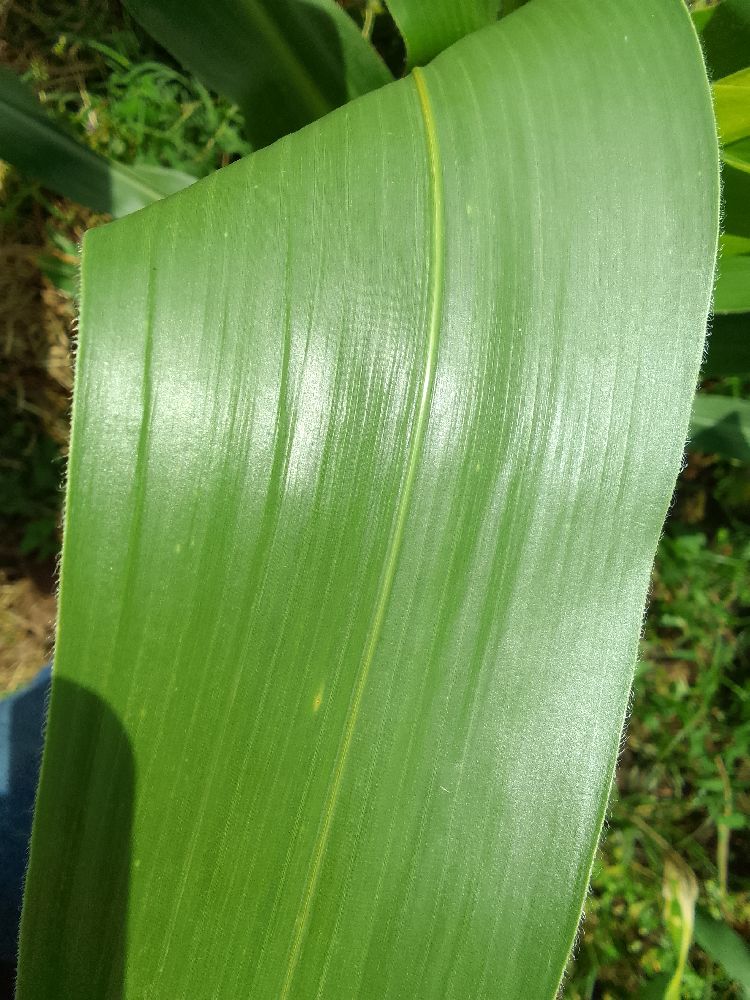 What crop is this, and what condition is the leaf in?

maize, healthy
